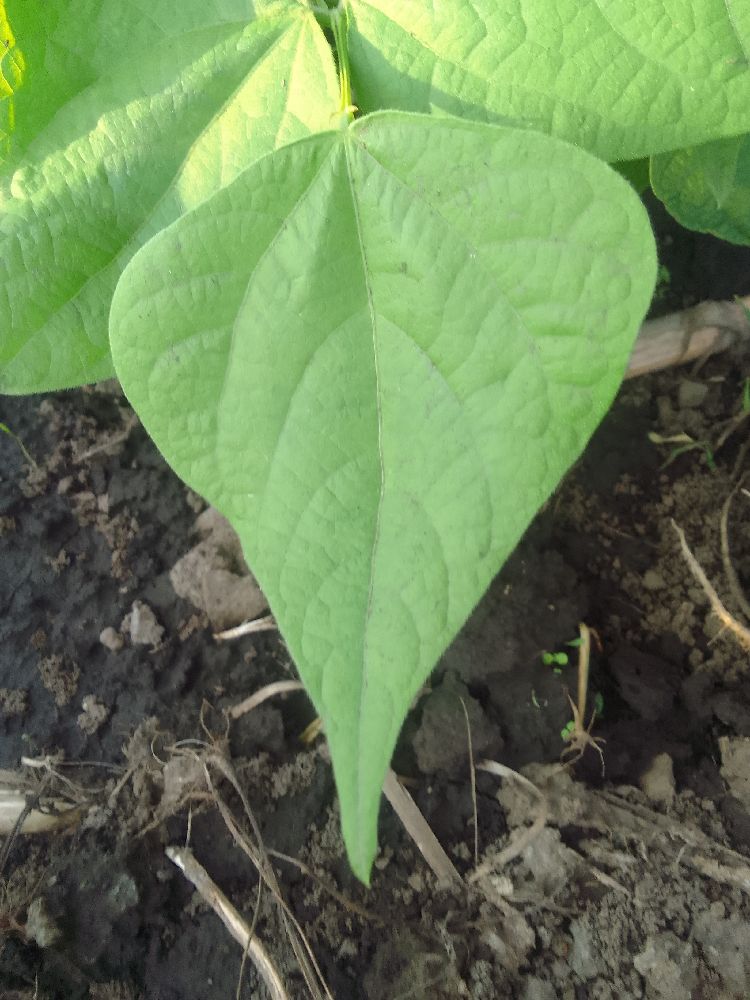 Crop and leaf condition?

common bean, healthy
